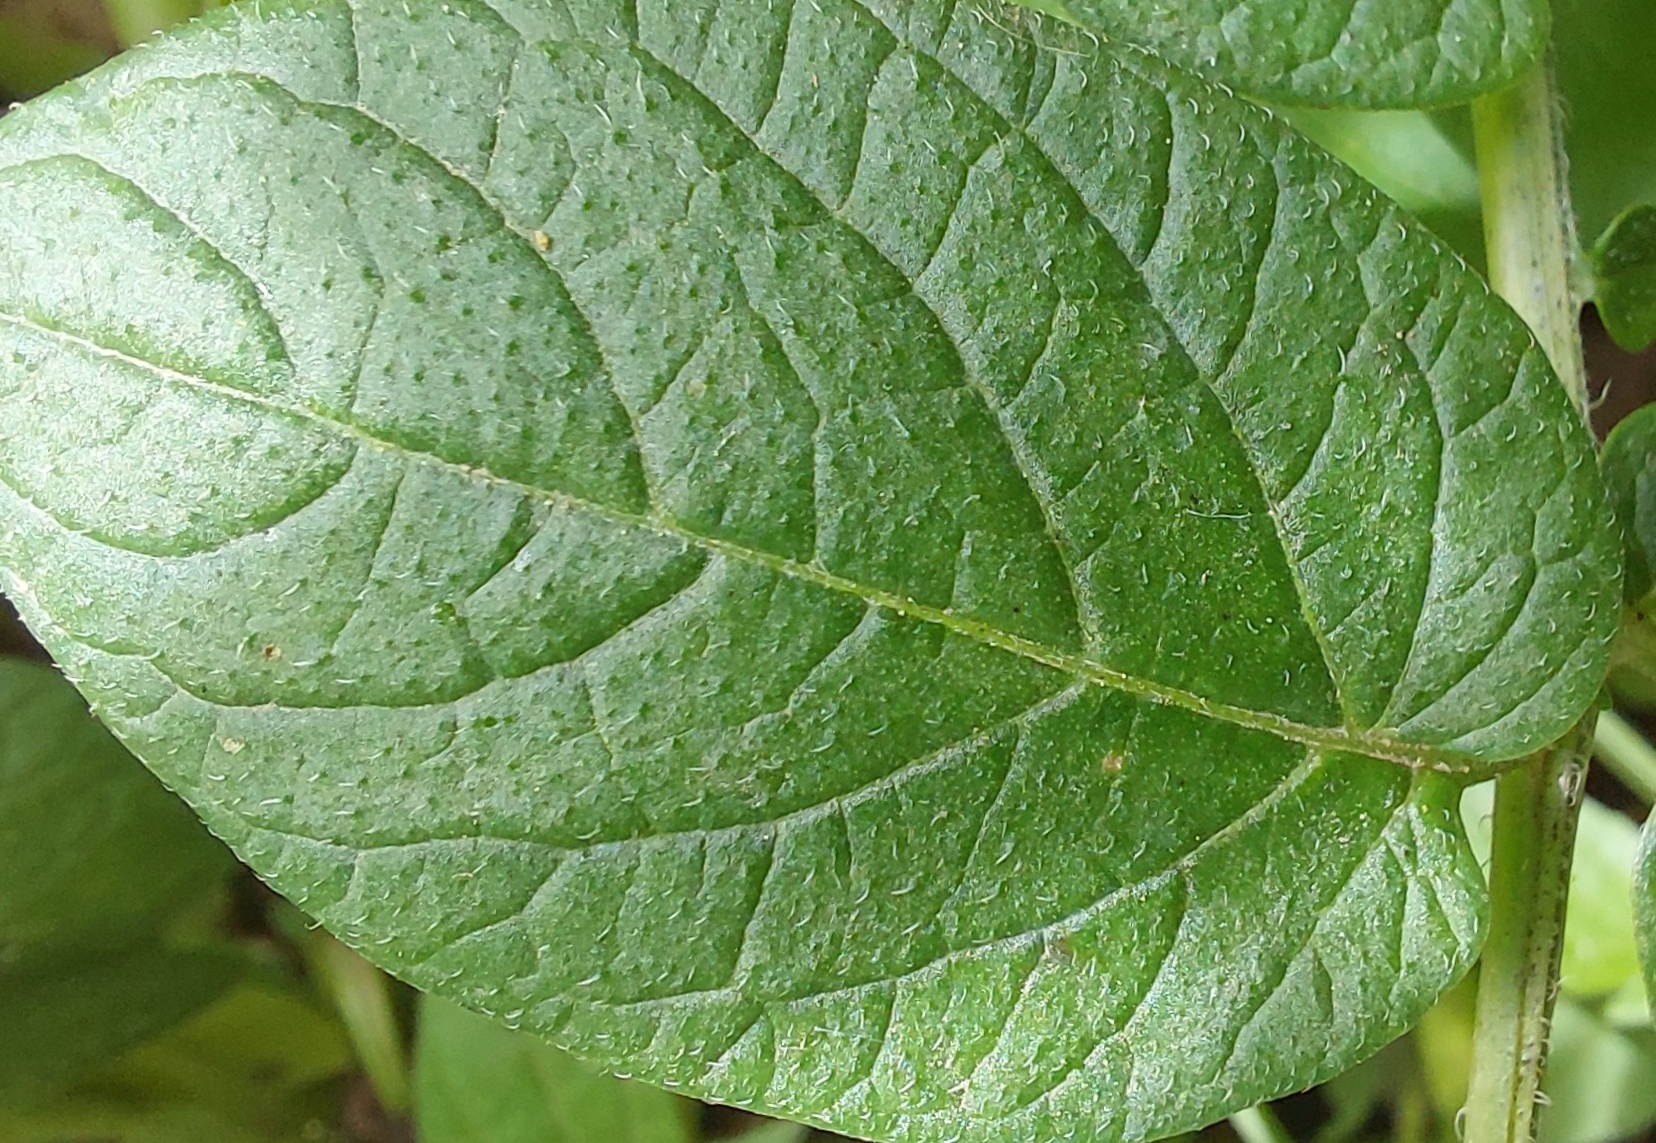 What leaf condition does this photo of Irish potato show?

healthy
